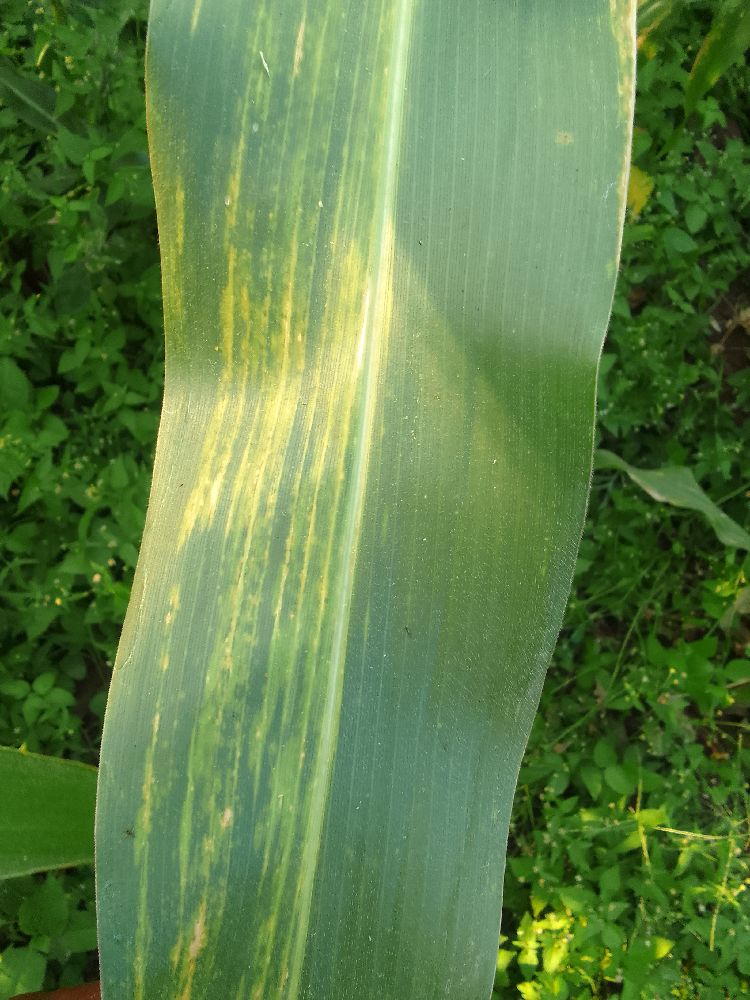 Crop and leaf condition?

maize, maize lethal necrosis
